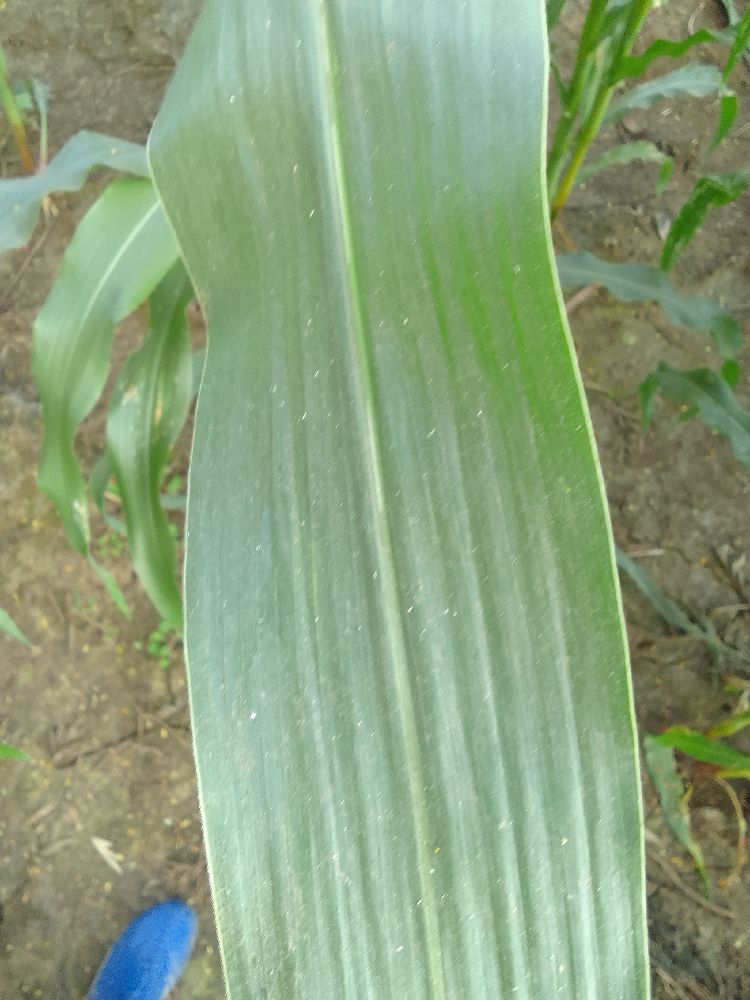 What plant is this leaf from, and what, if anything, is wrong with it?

maize, healthy
